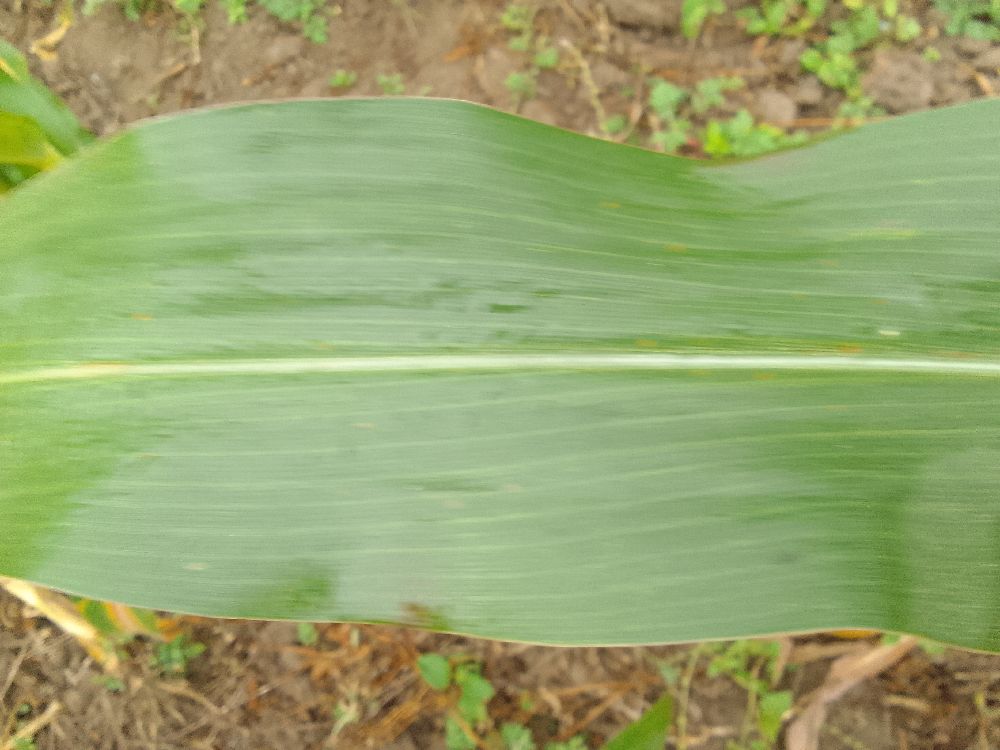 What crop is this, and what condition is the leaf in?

maize, healthy
